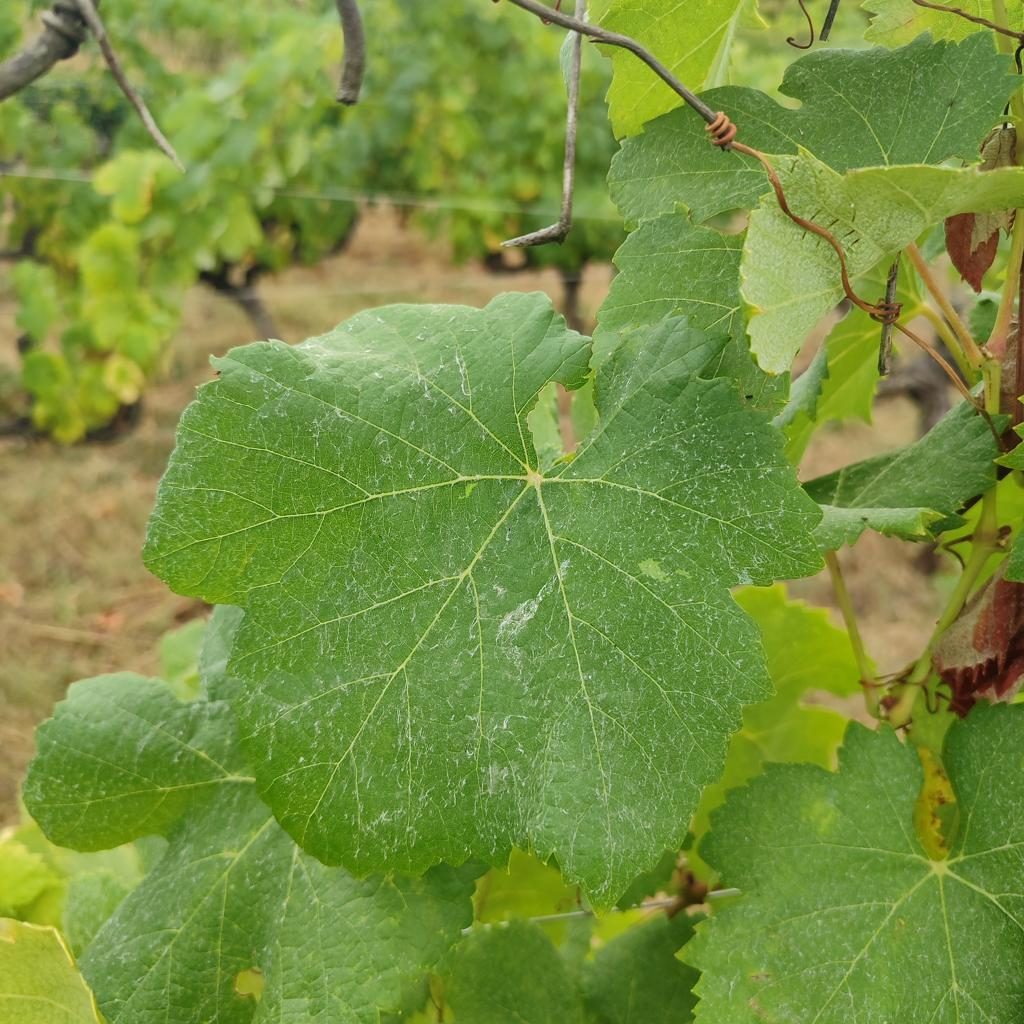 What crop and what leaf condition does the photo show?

grapevine, healthy
